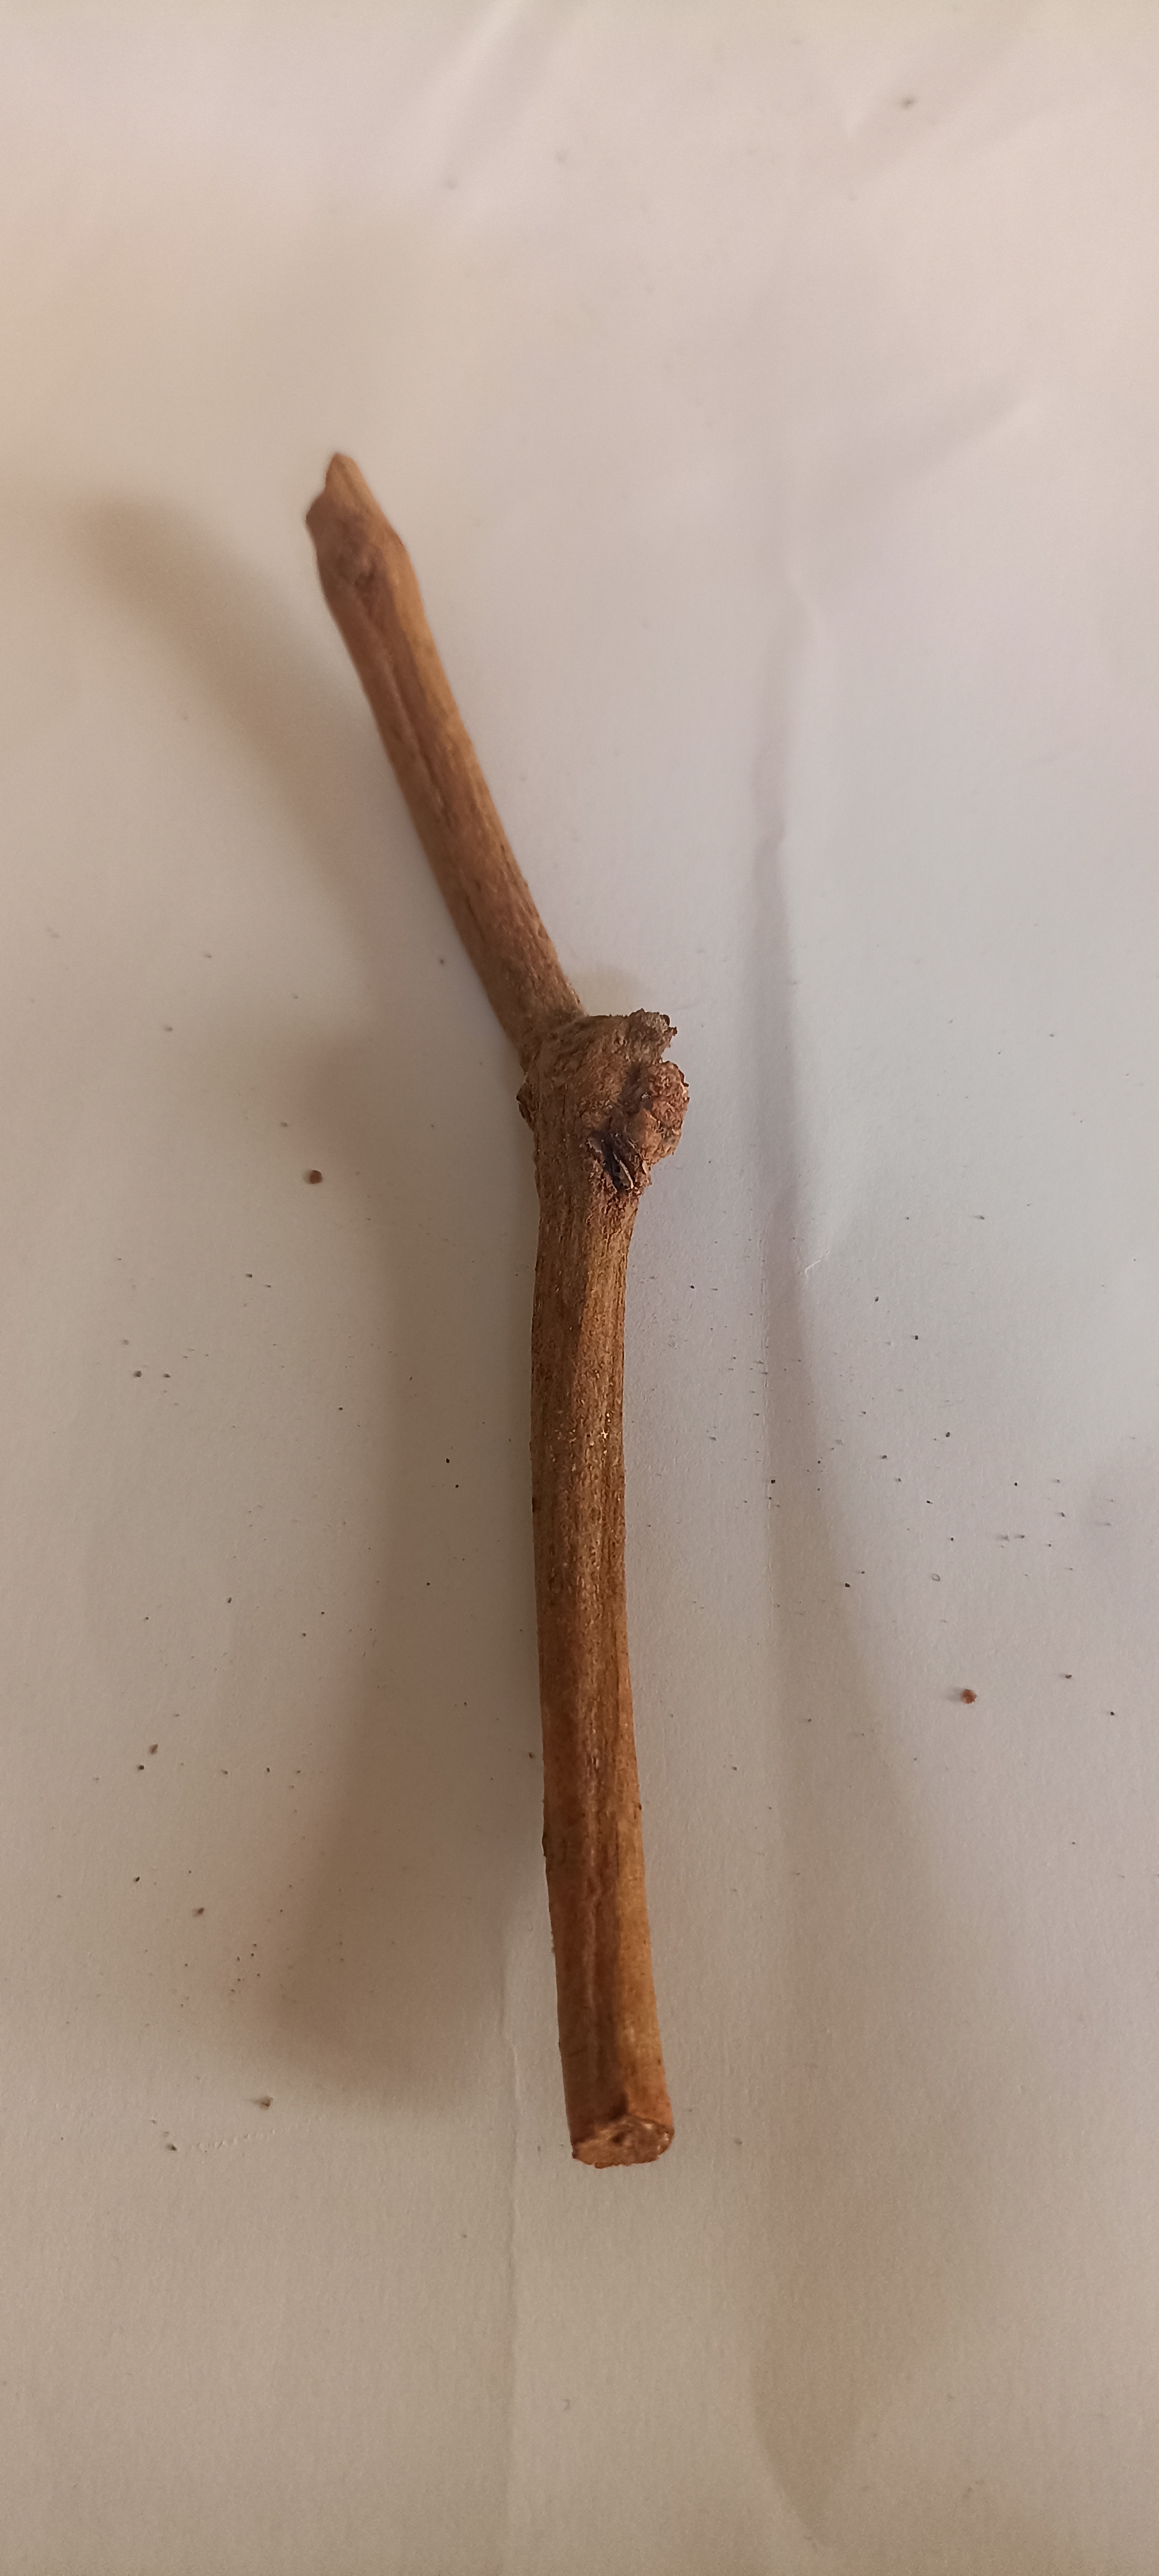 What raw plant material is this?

manjistha
